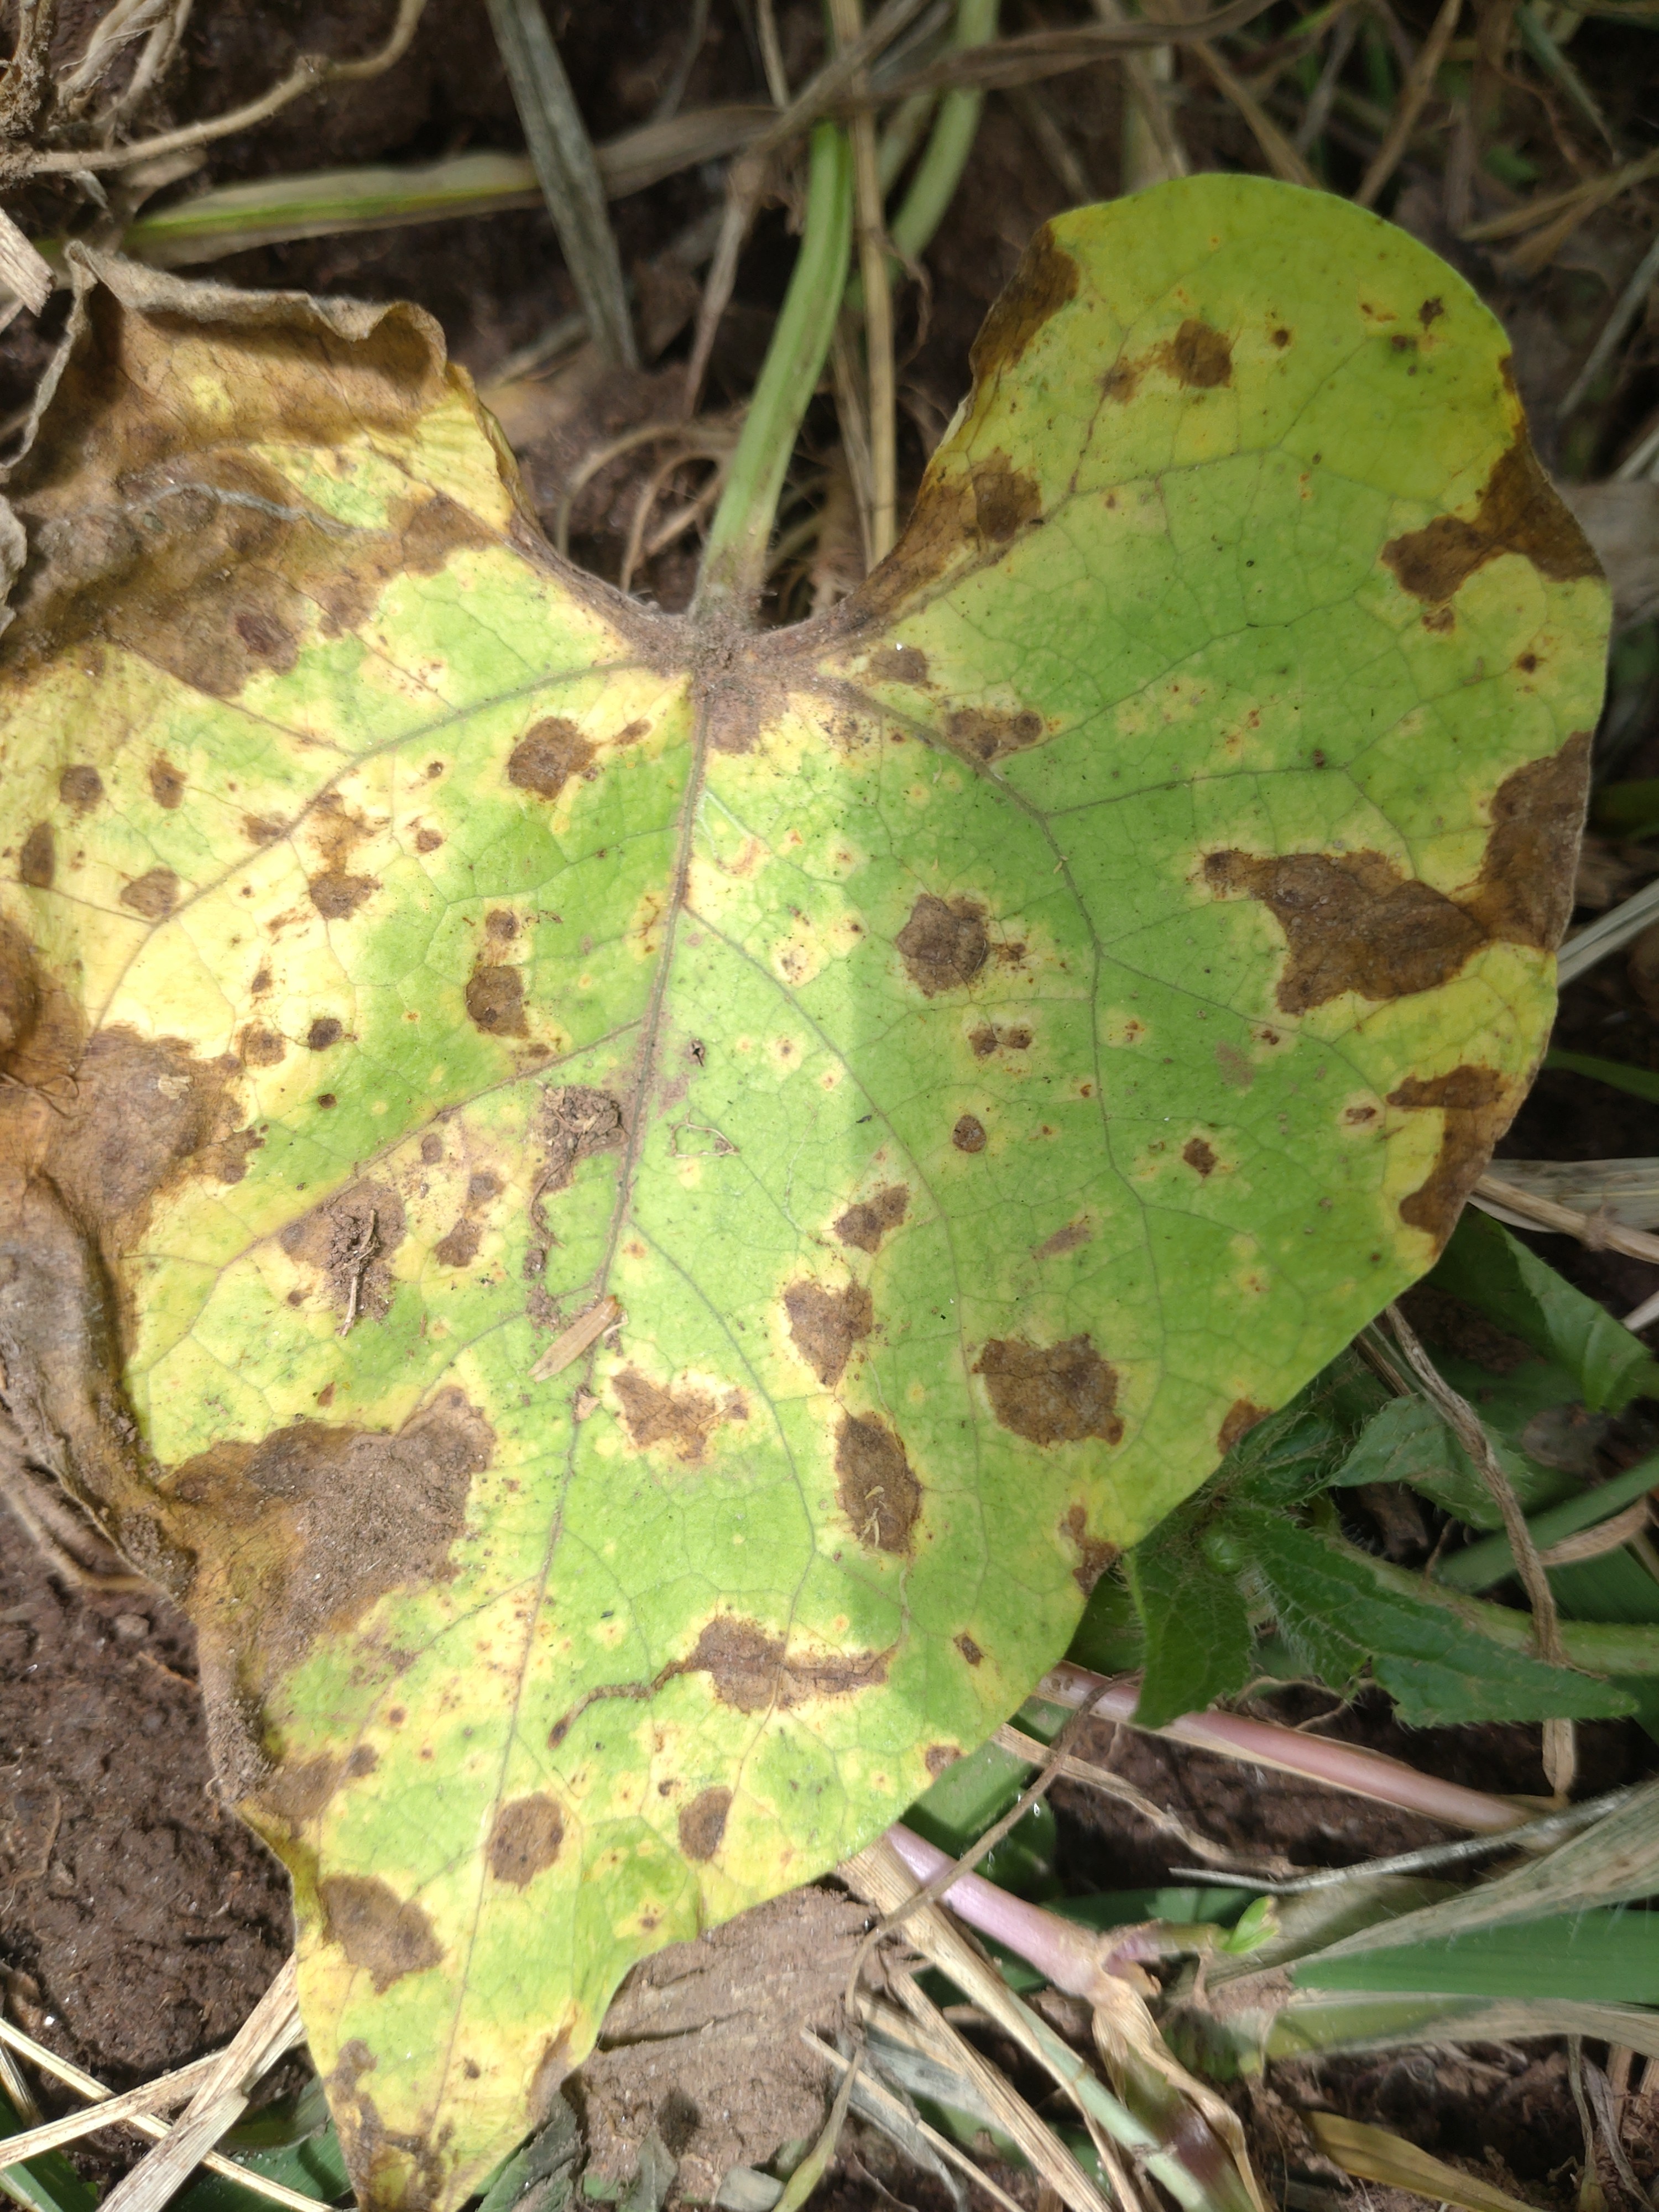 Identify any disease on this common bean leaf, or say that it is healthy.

rust
